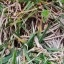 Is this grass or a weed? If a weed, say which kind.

grass
